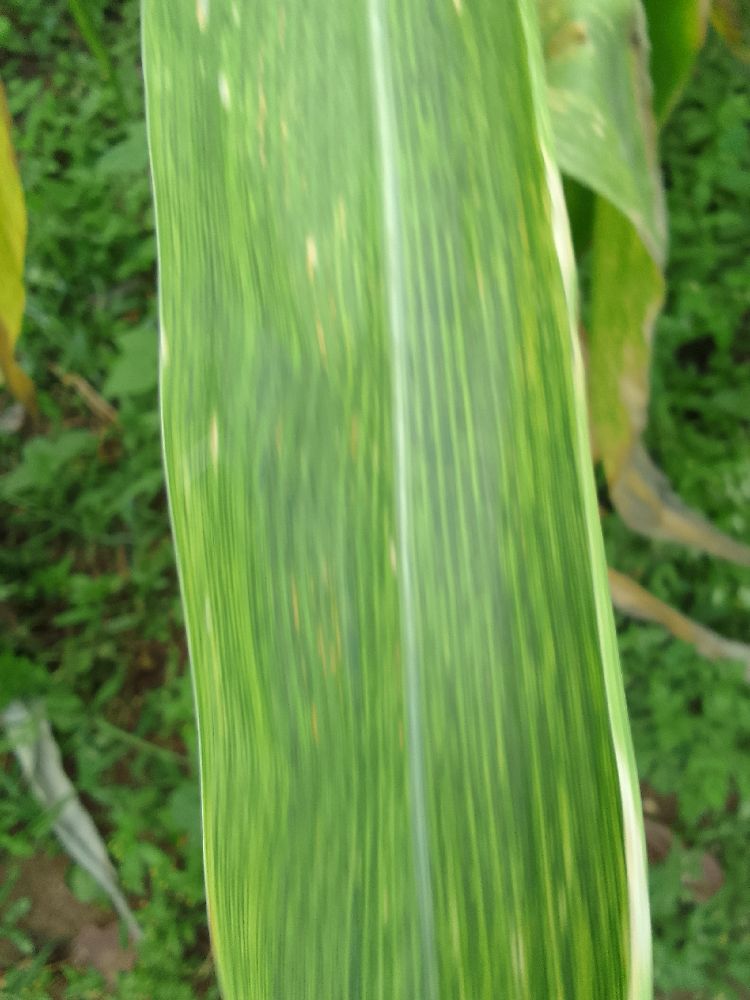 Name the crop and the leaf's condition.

maize, maize lethal necrosis
